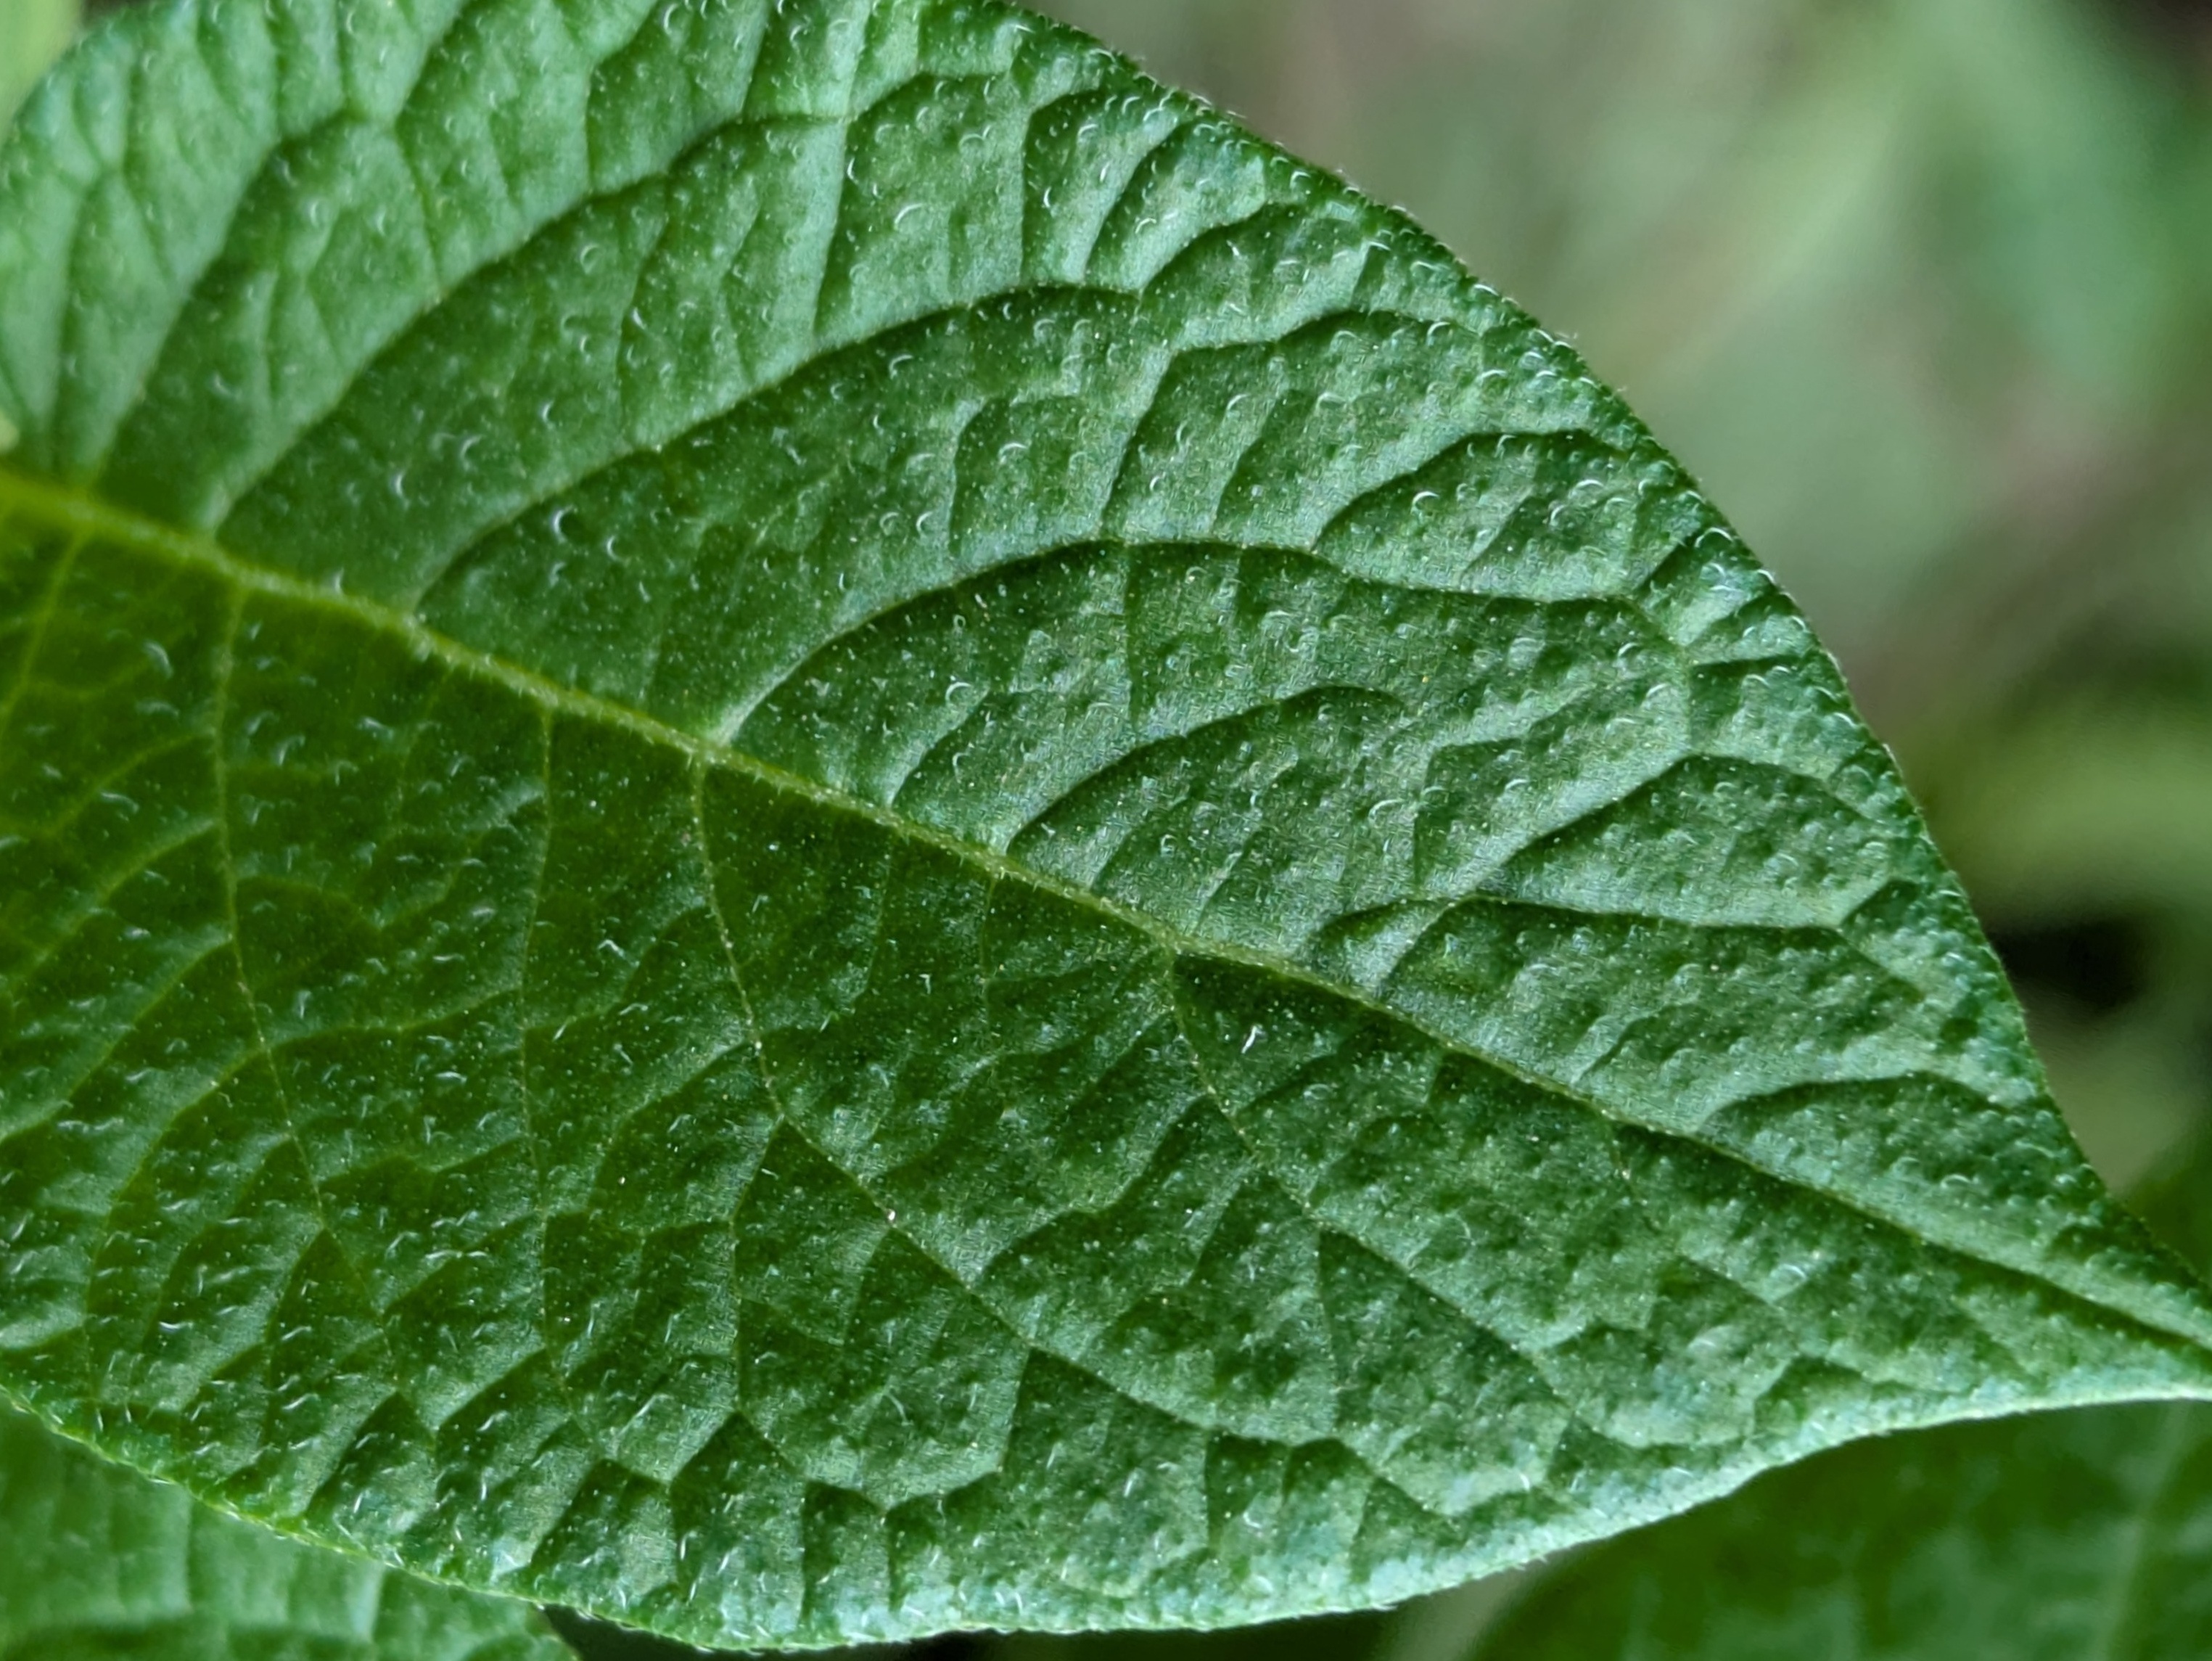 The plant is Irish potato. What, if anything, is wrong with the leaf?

healthy
